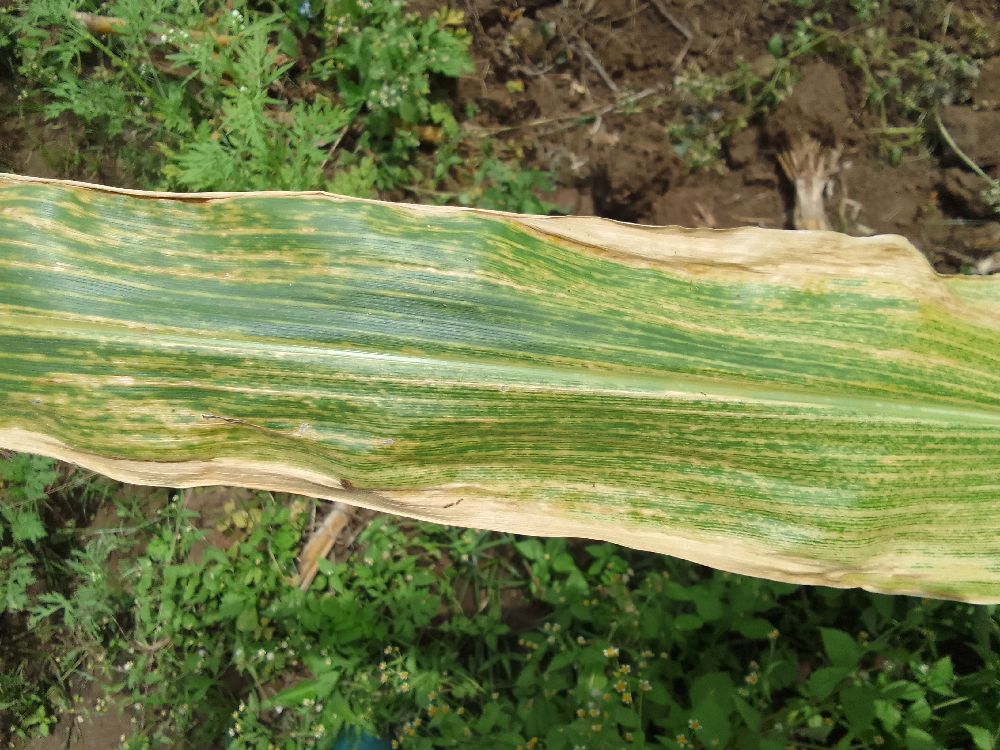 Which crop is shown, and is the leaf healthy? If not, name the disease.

maize, maize lethal necrosis
